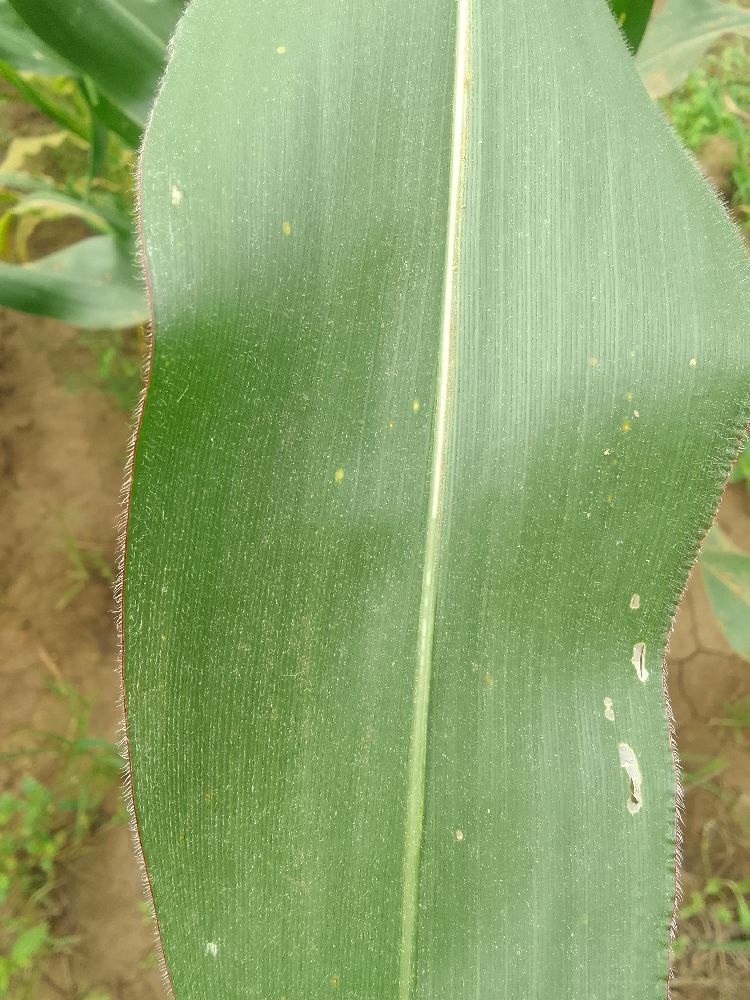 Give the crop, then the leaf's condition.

maize, healthy
